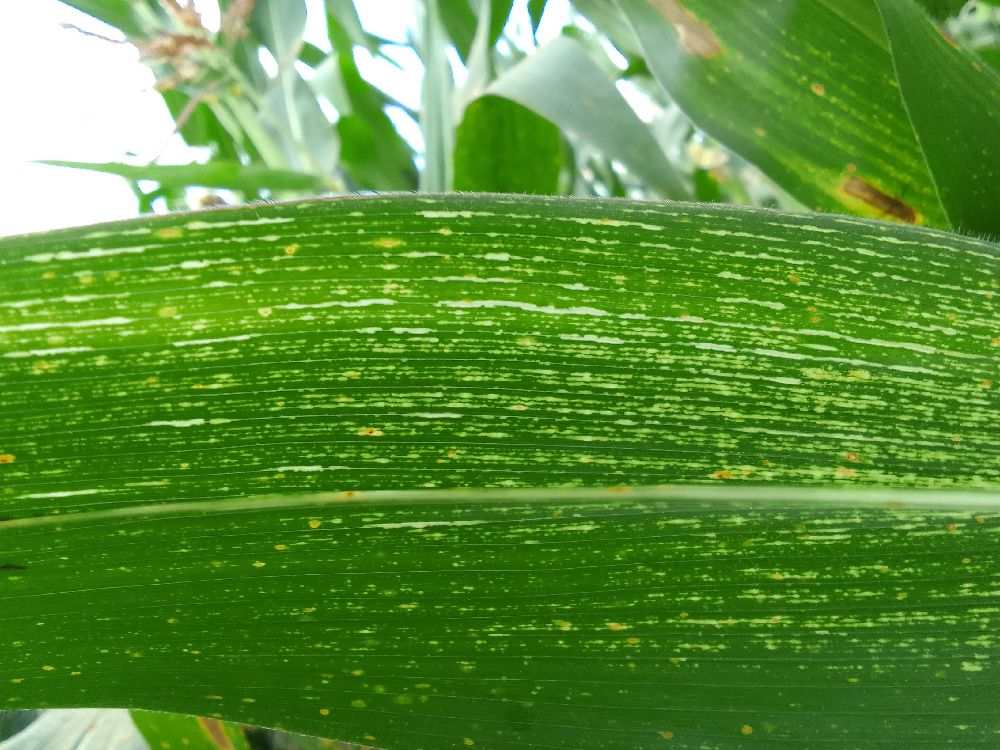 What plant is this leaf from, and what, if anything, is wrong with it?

maize, maize streak virus
